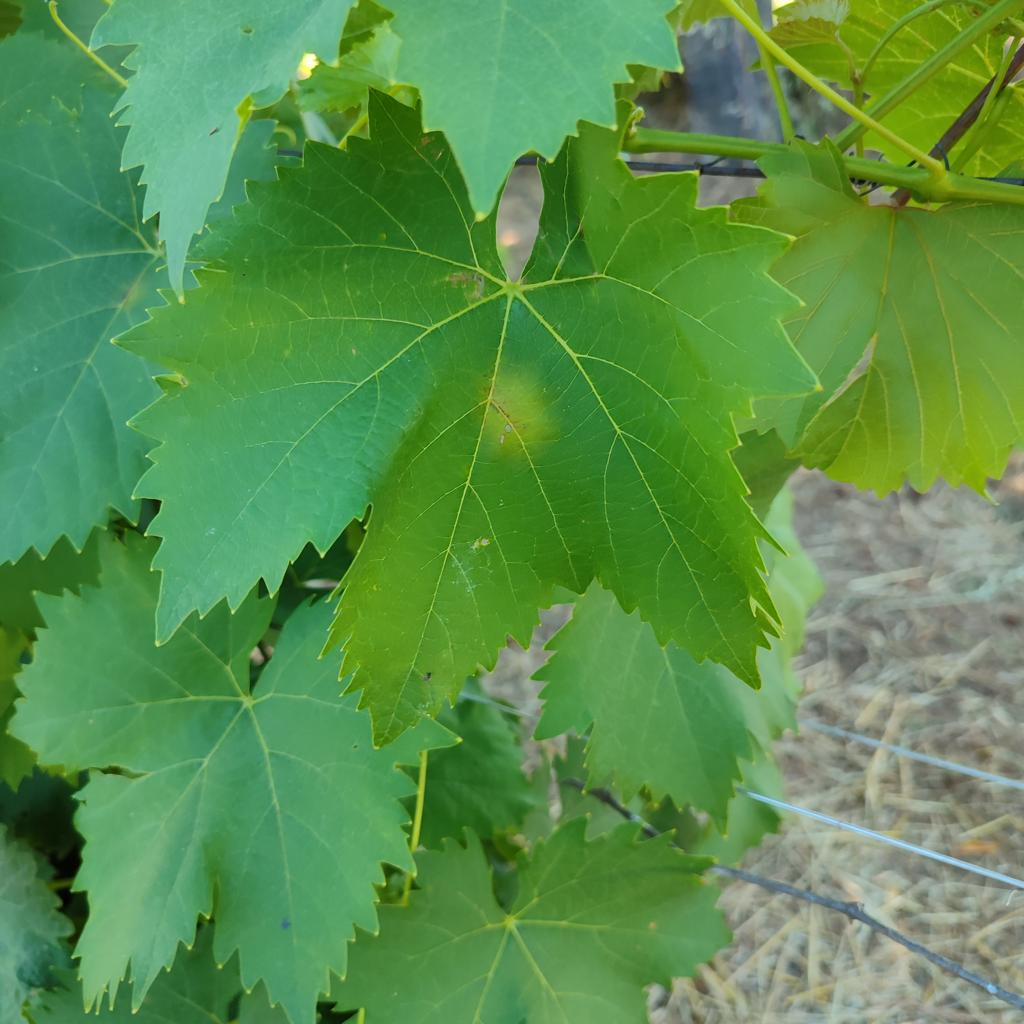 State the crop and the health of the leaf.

grapevine, downy mildew
